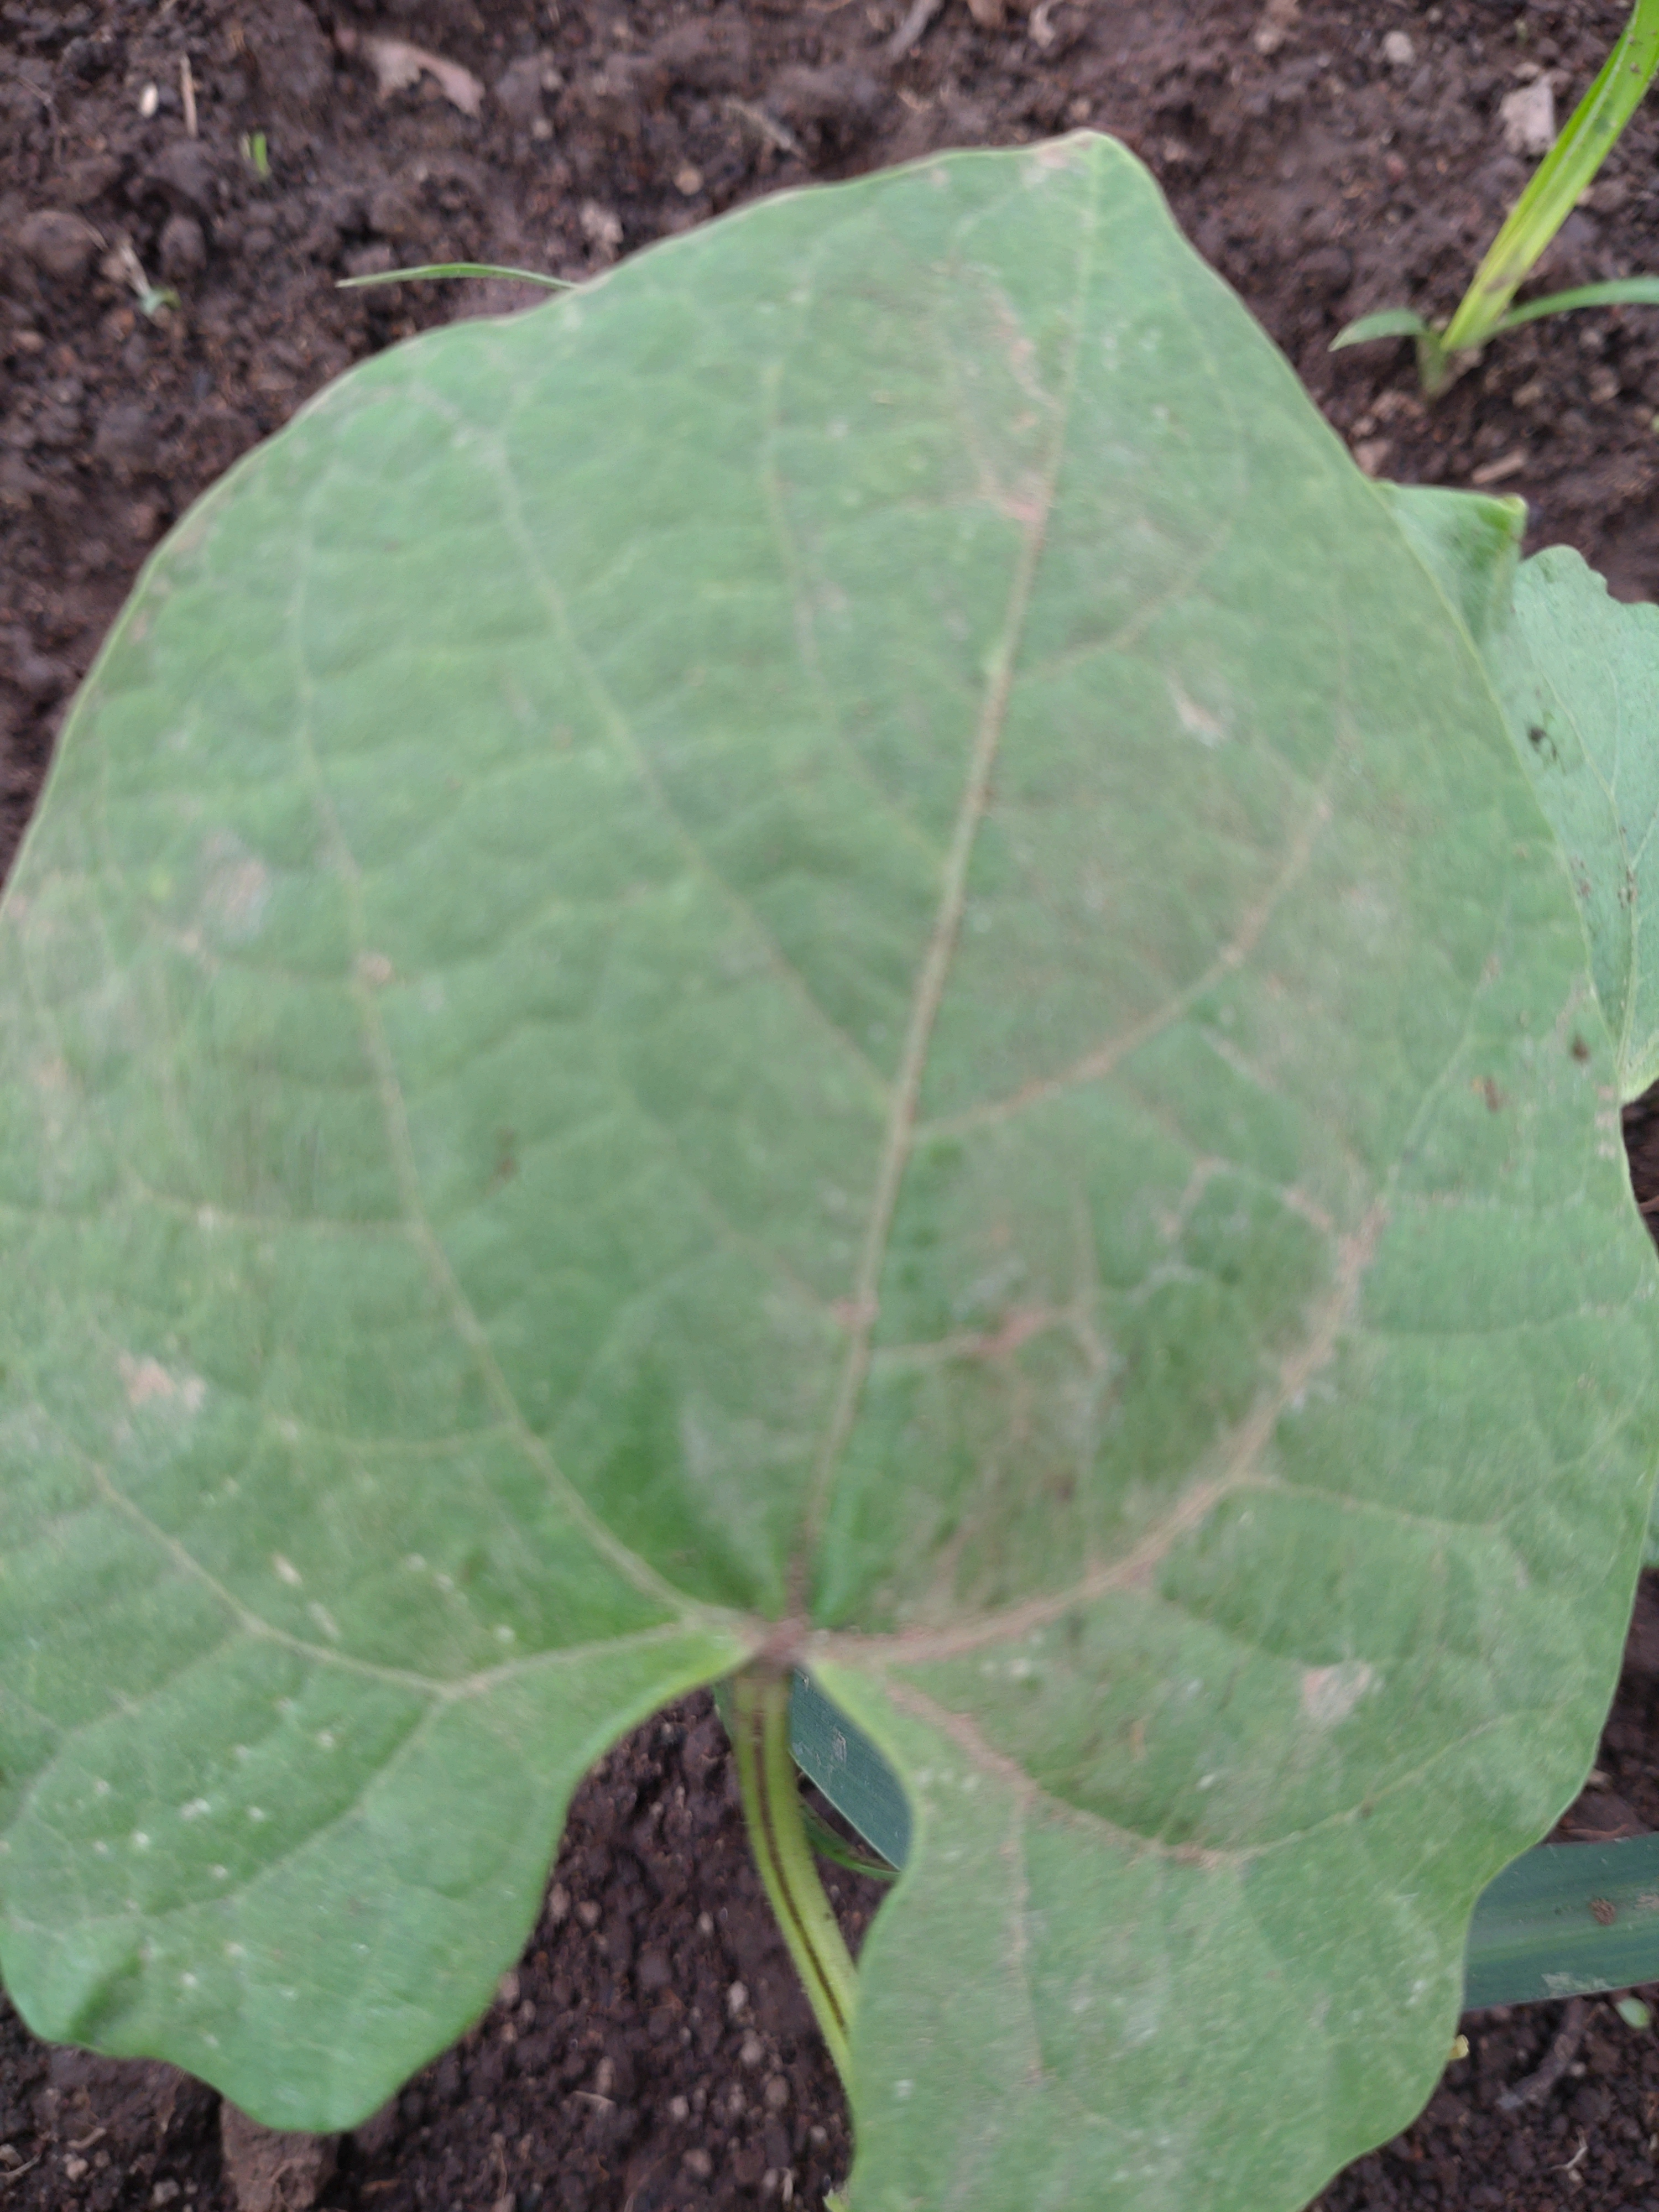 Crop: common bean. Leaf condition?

healthy
